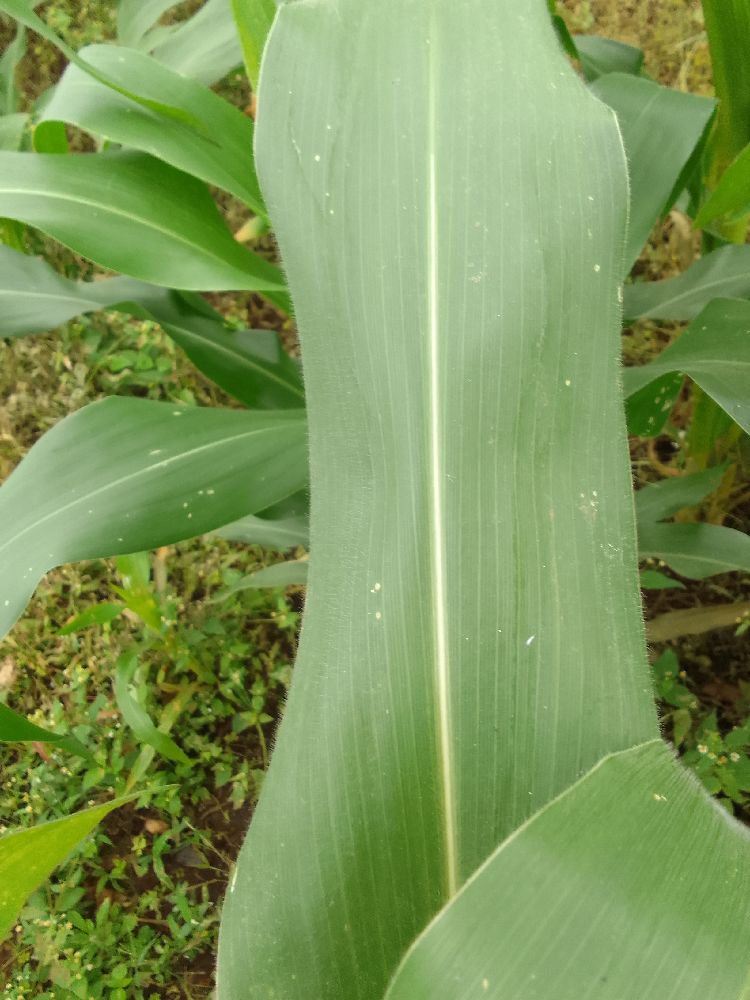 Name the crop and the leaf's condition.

maize, healthy
